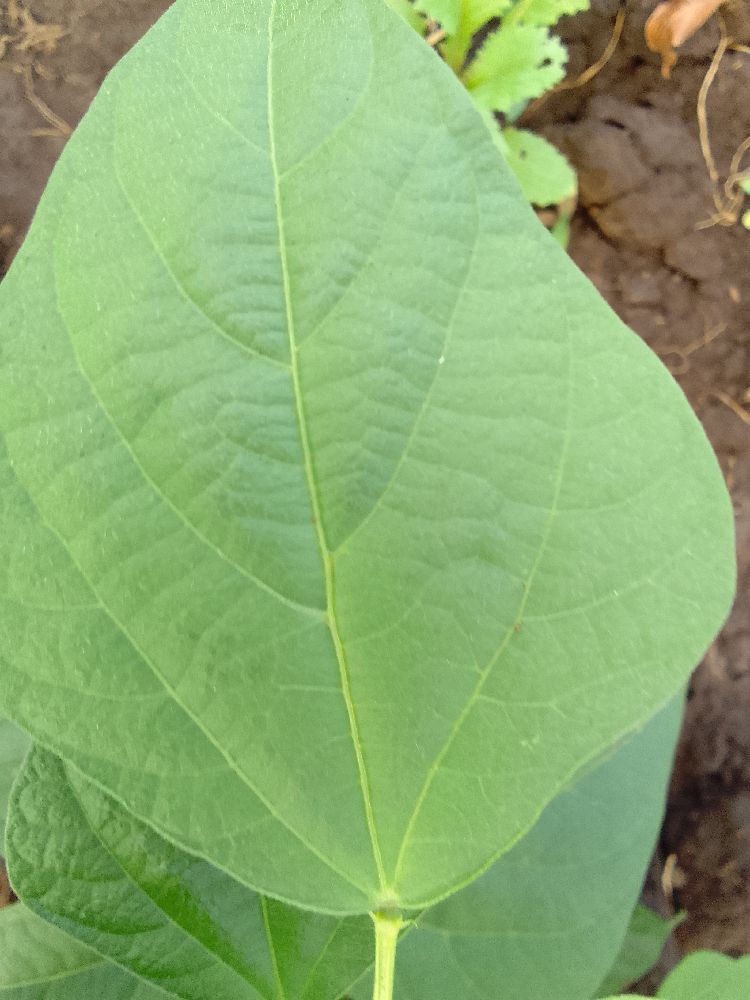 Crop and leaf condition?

common bean, healthy
